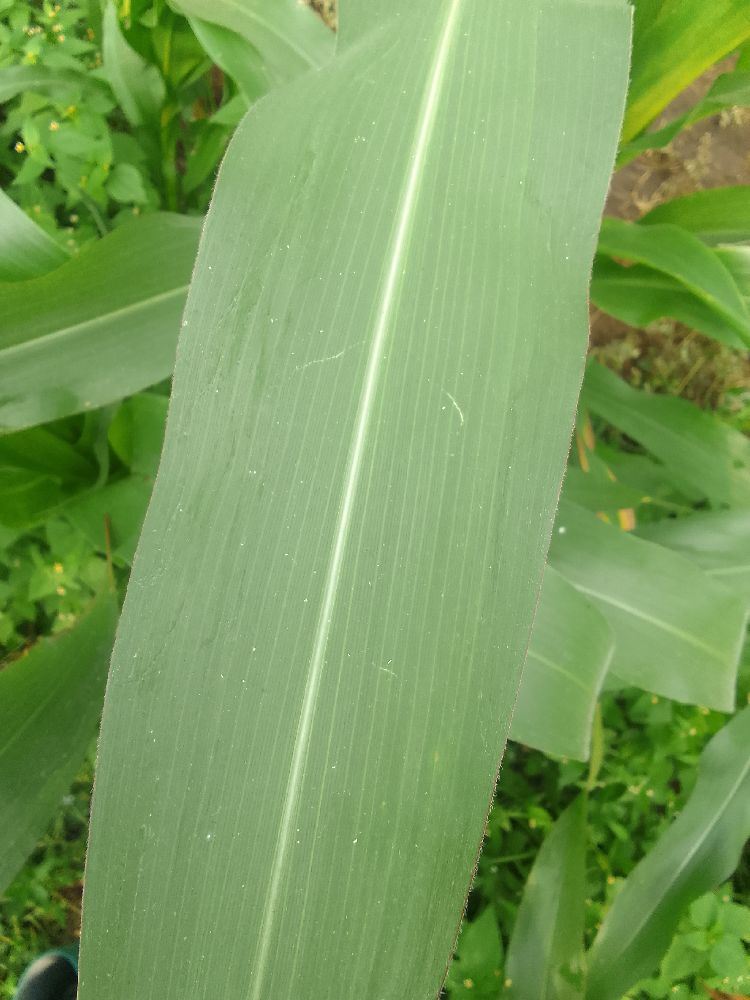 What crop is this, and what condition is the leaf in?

maize, healthy
